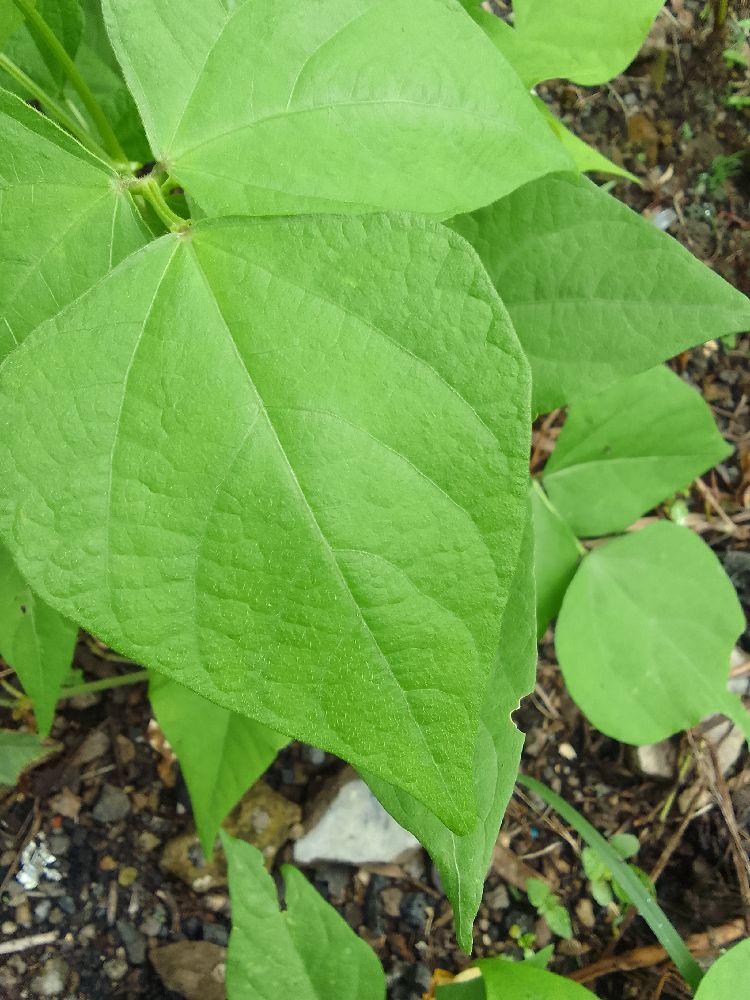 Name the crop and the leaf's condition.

common bean, healthy
